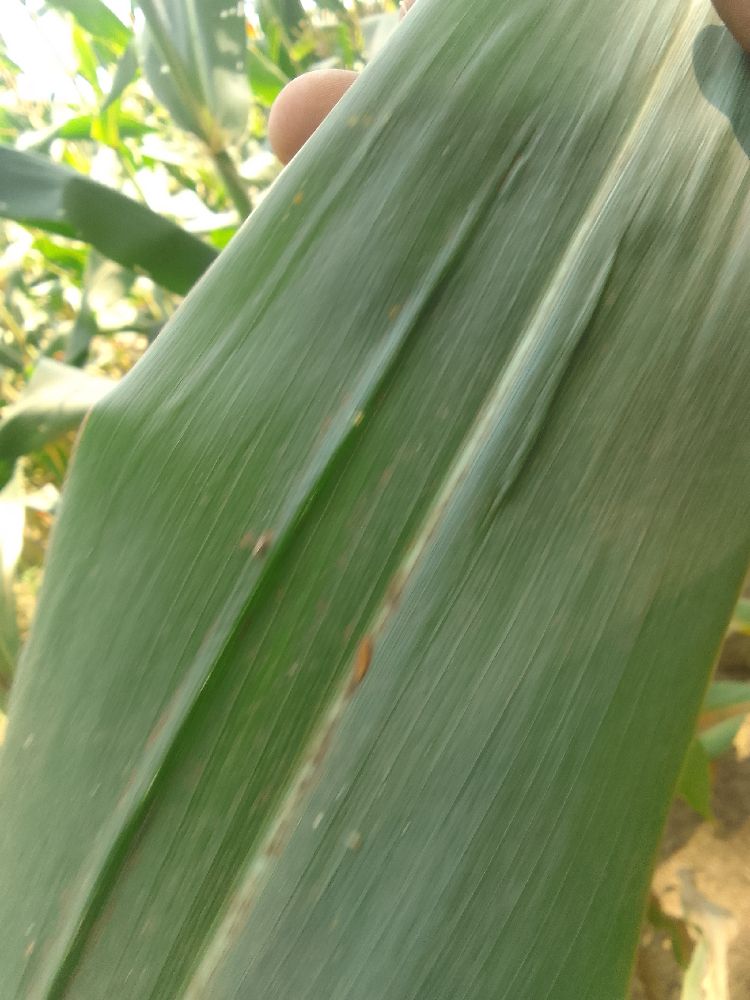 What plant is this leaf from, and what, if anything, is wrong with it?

maize, healthy
